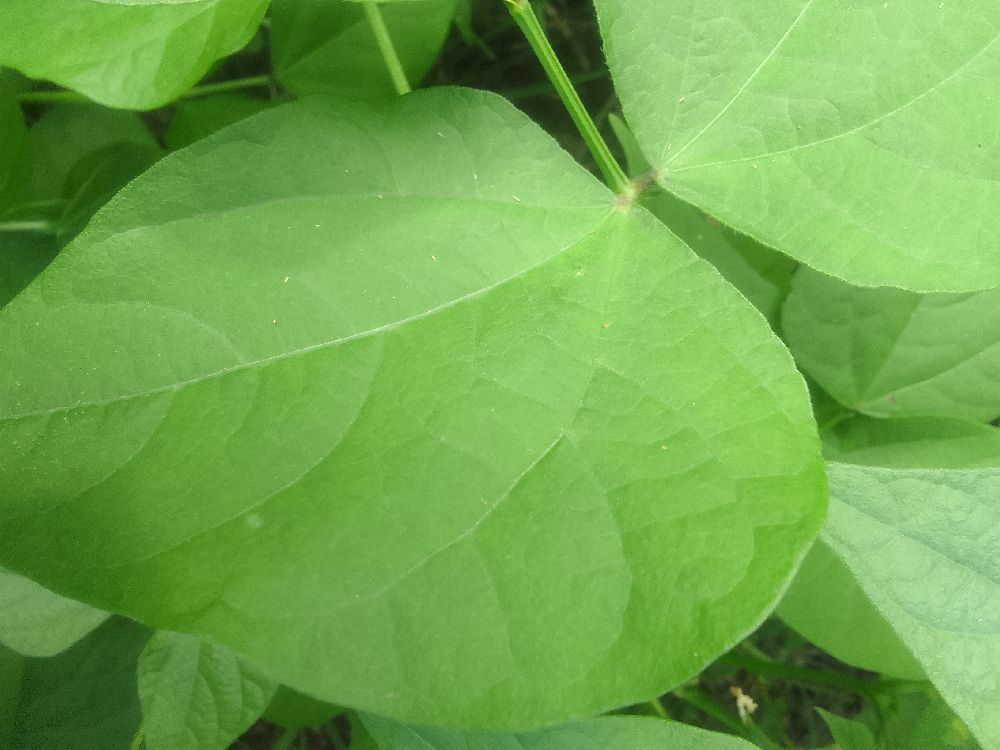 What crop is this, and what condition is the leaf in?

common bean, healthy
